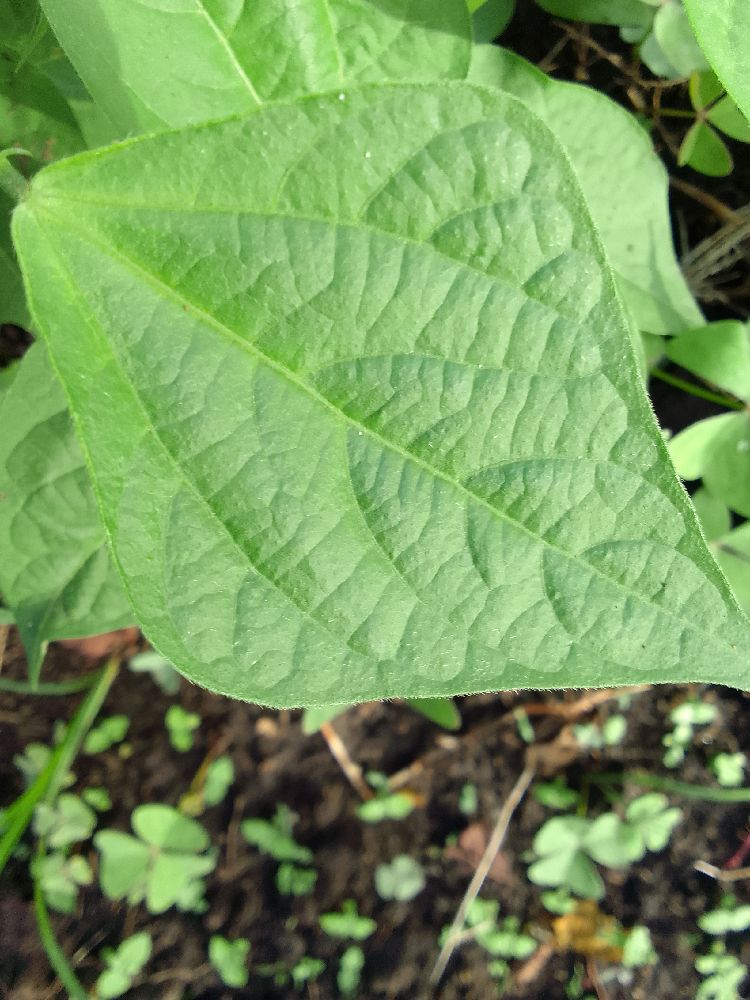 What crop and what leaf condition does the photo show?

common bean, healthy
